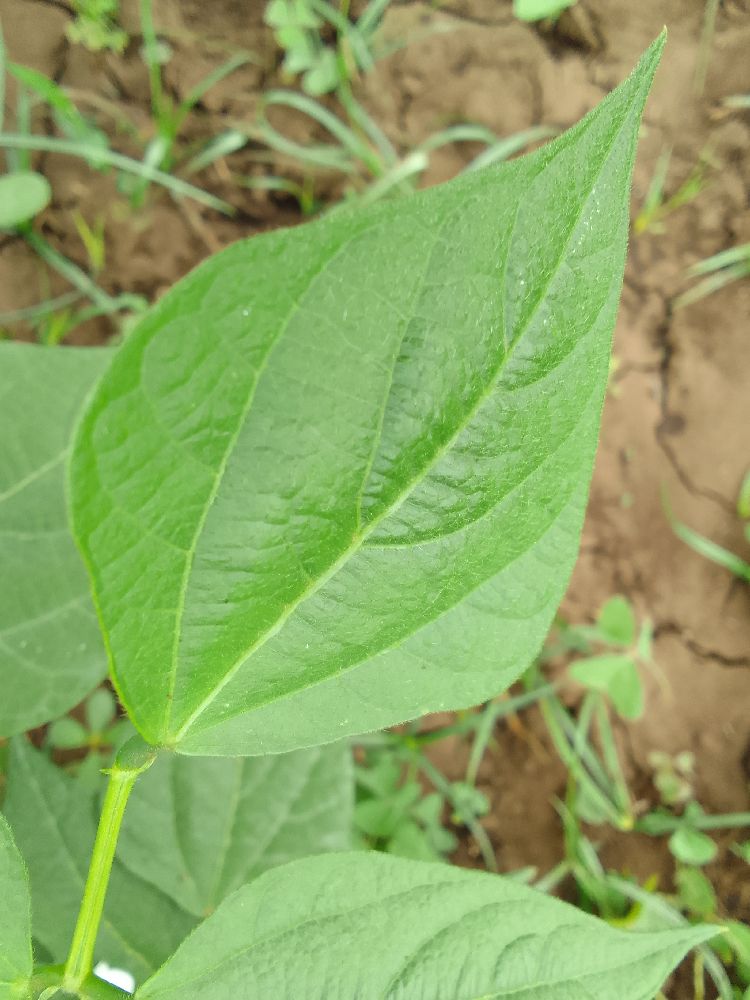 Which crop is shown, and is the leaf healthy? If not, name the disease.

maize, healthy
